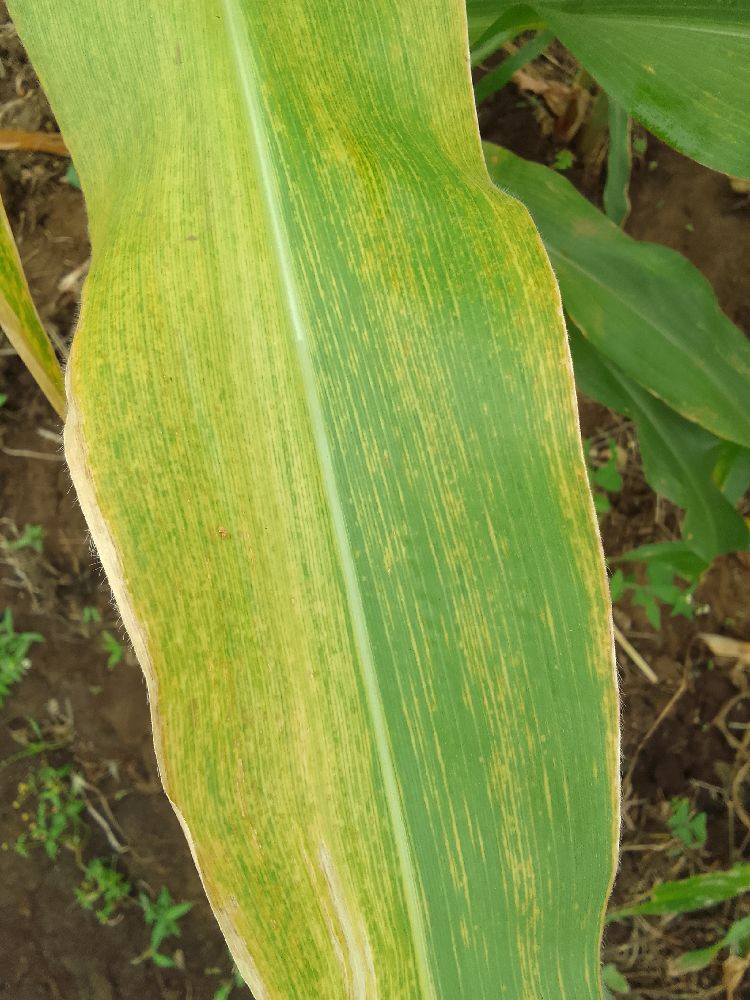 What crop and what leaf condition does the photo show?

maize, maize lethal necrosis
